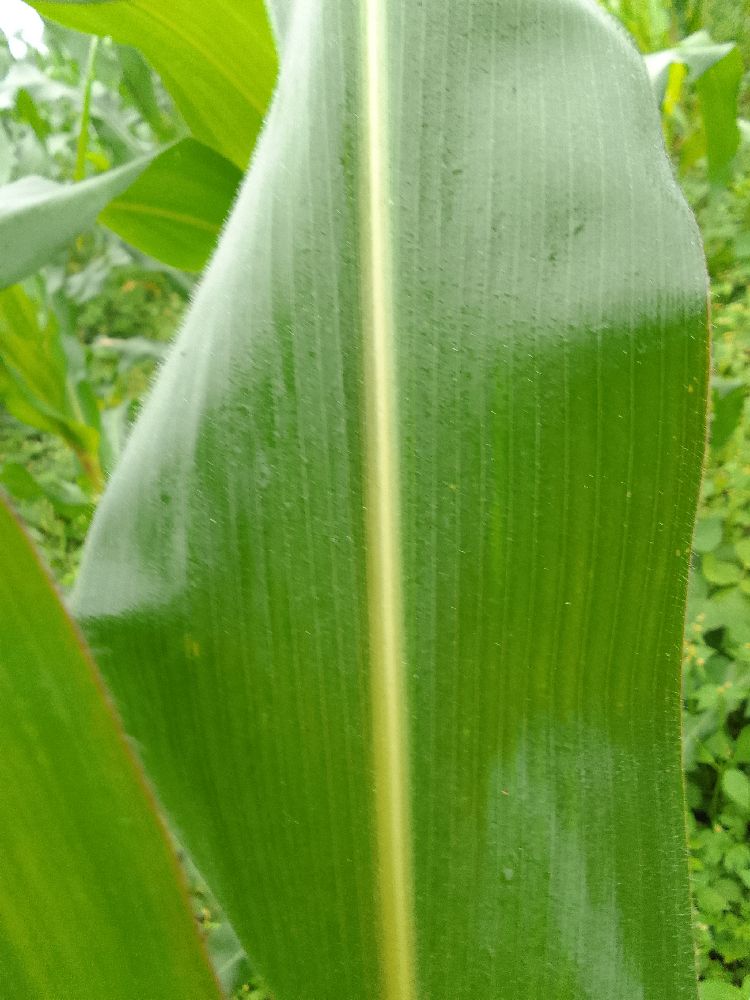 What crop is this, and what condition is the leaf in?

maize, healthy
